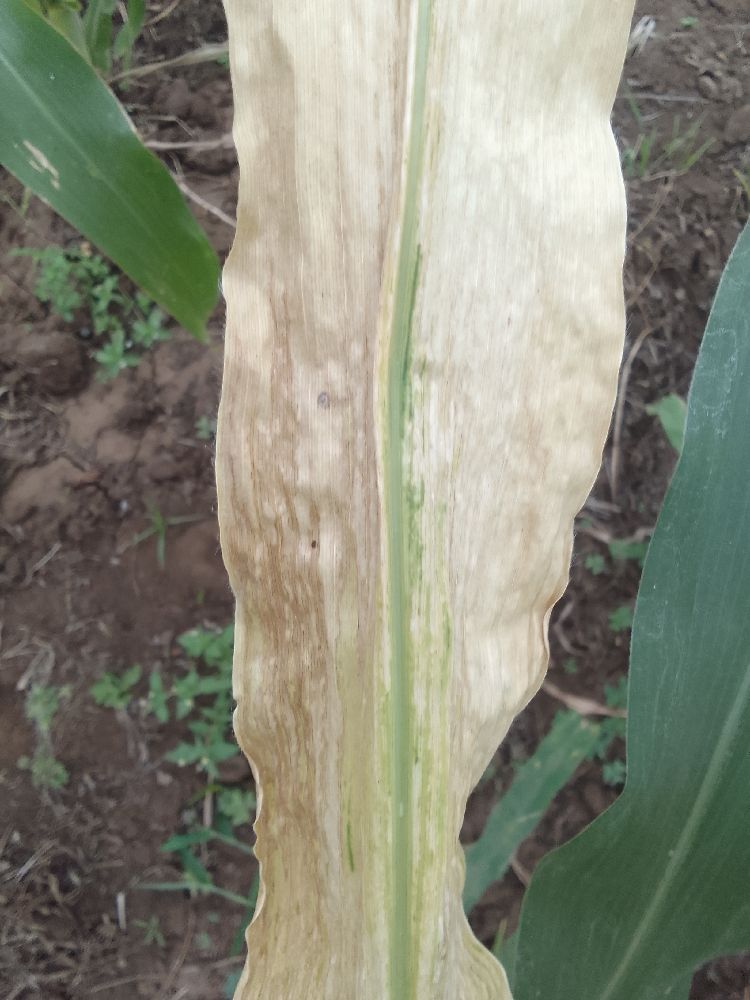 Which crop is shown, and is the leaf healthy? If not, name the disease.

maize, maize lethal necrosis
